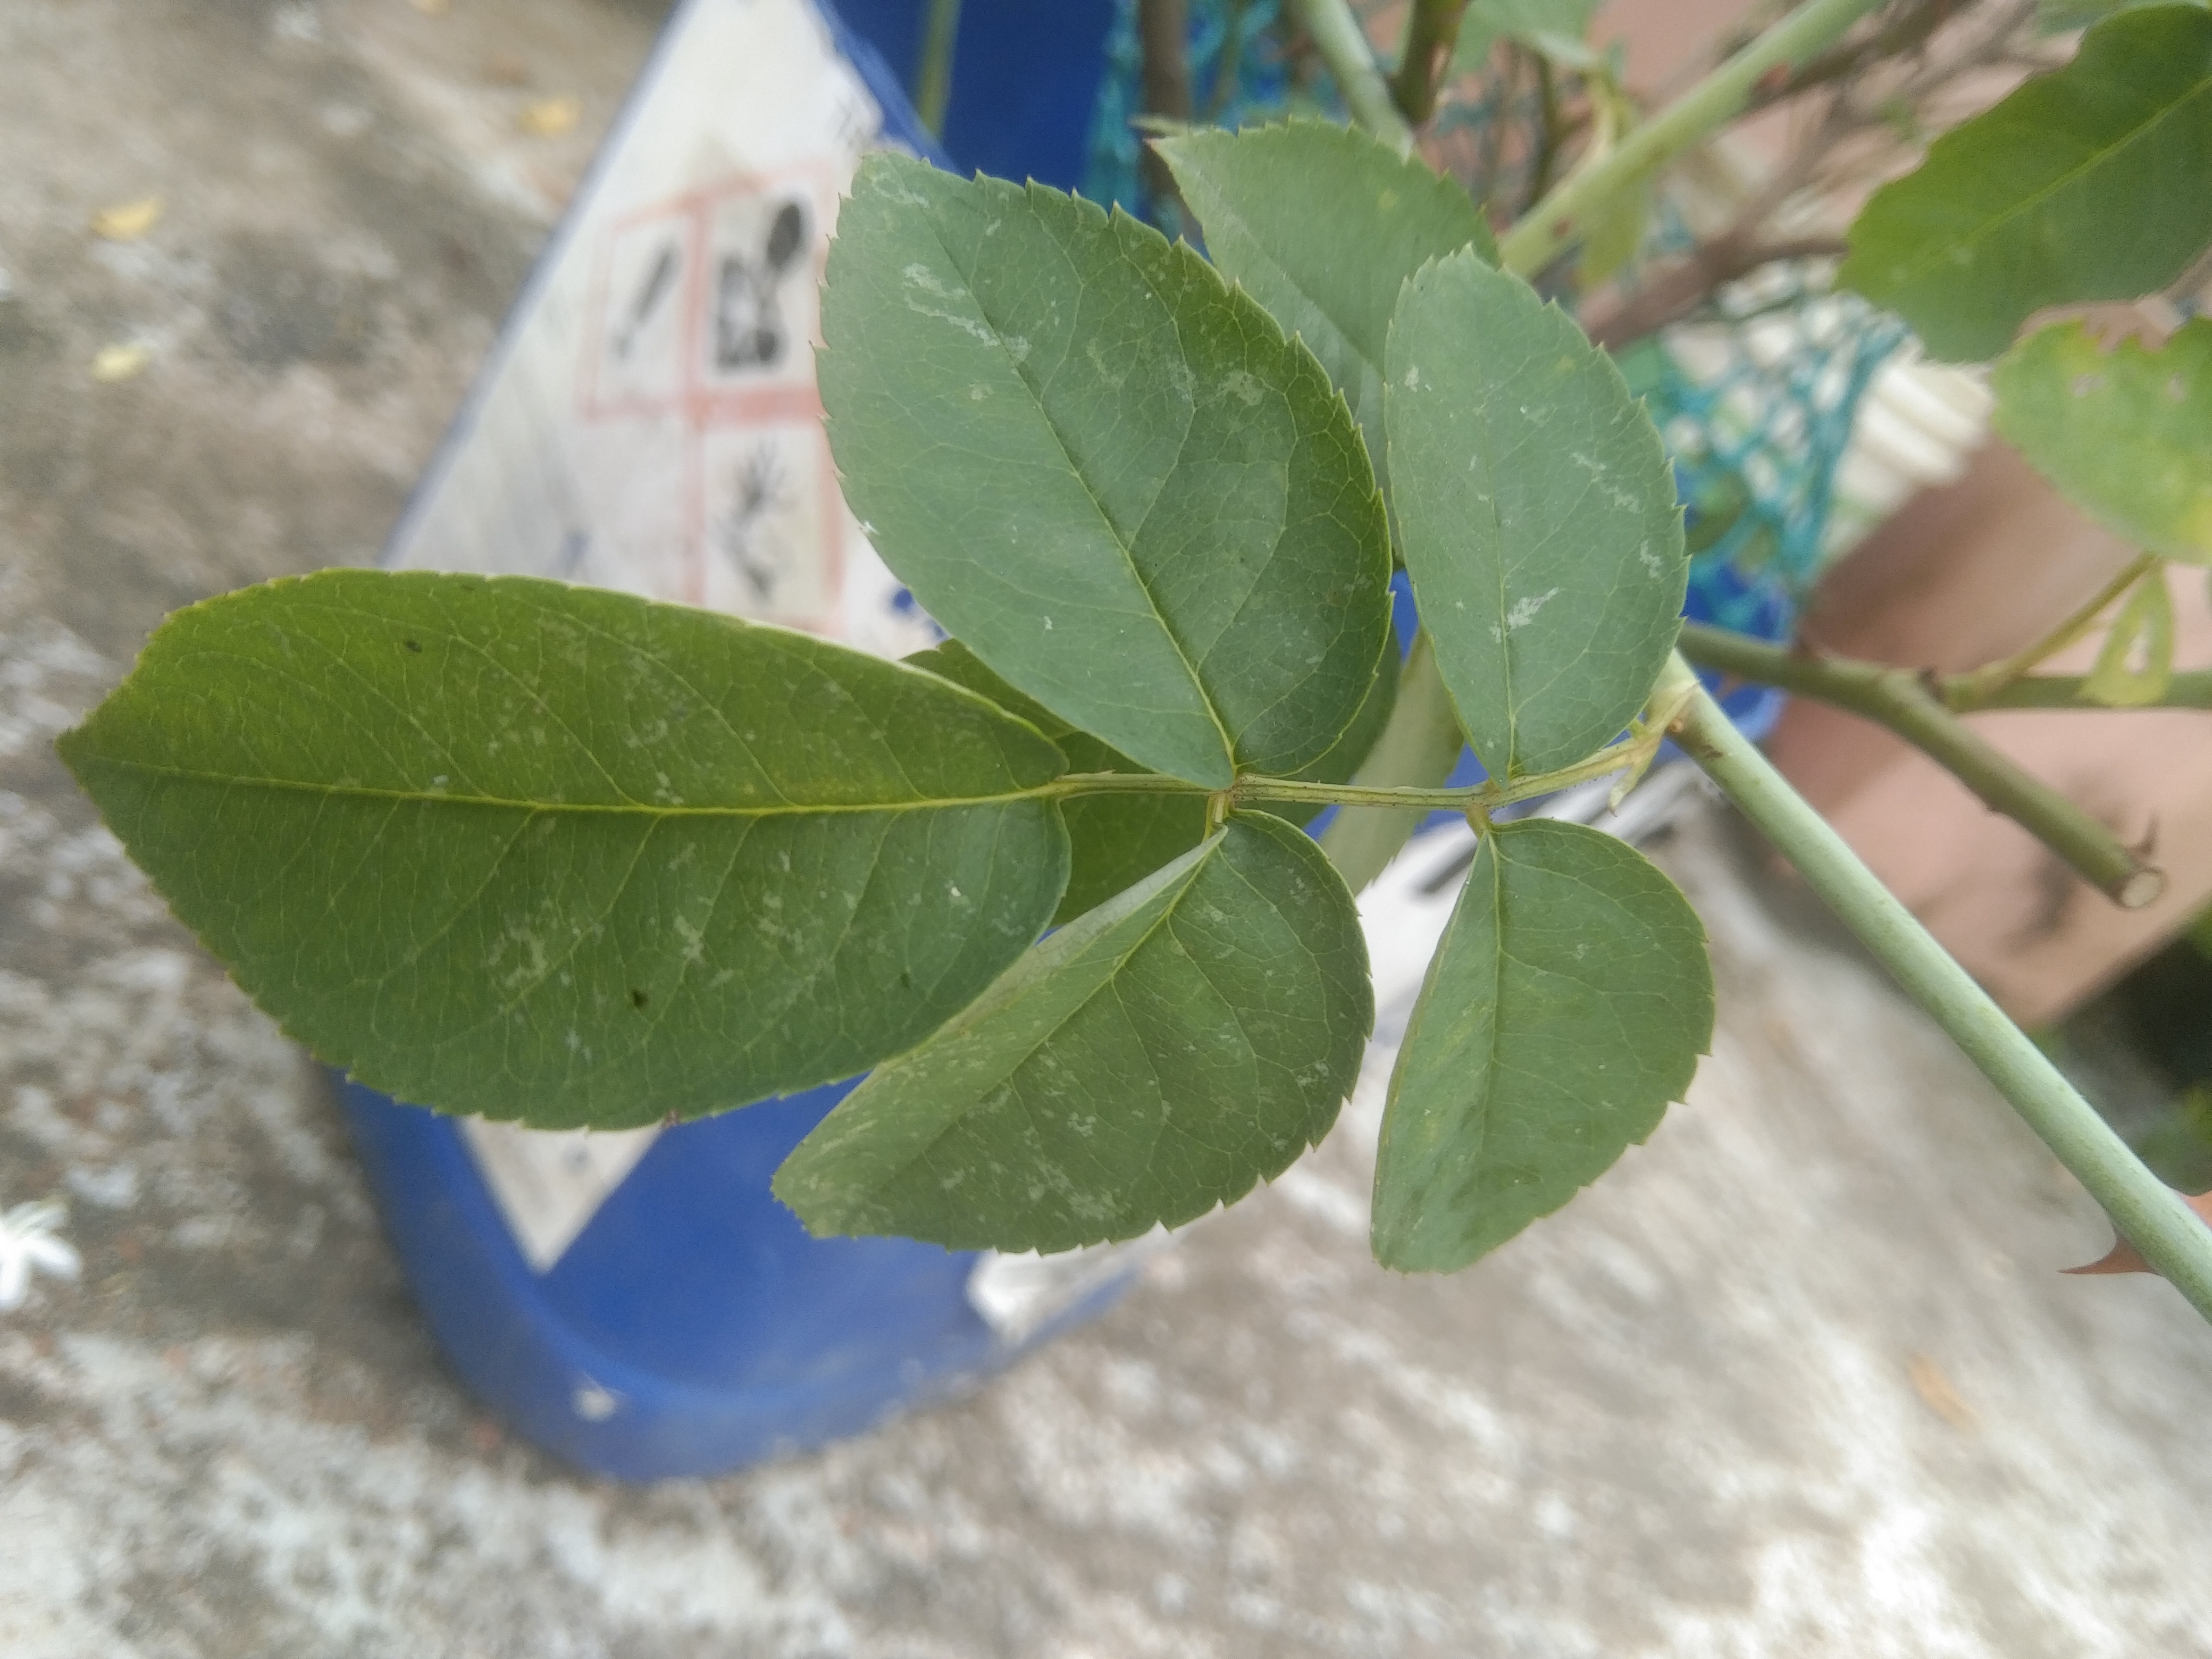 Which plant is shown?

rose
